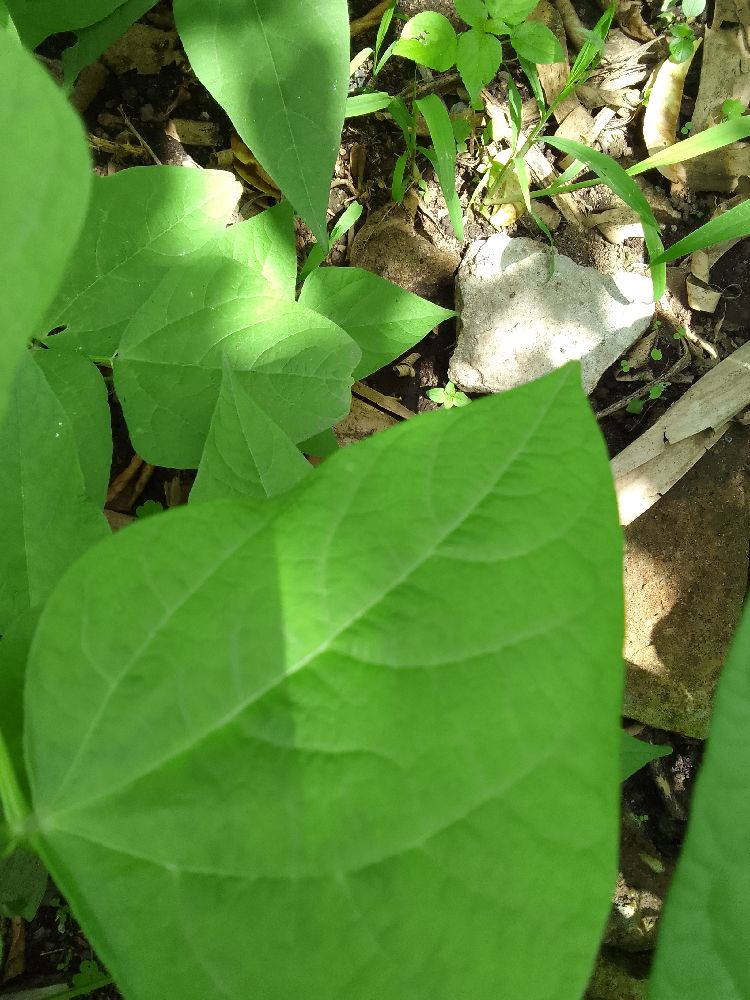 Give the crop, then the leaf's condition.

common bean, healthy
